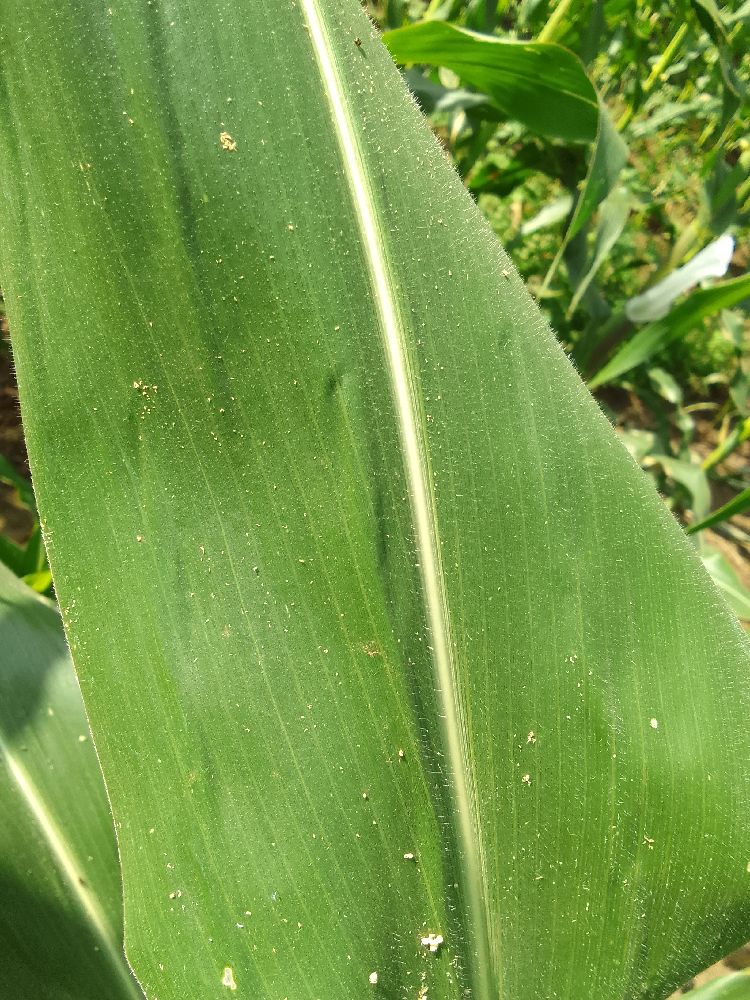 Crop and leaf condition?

maize, healthy
